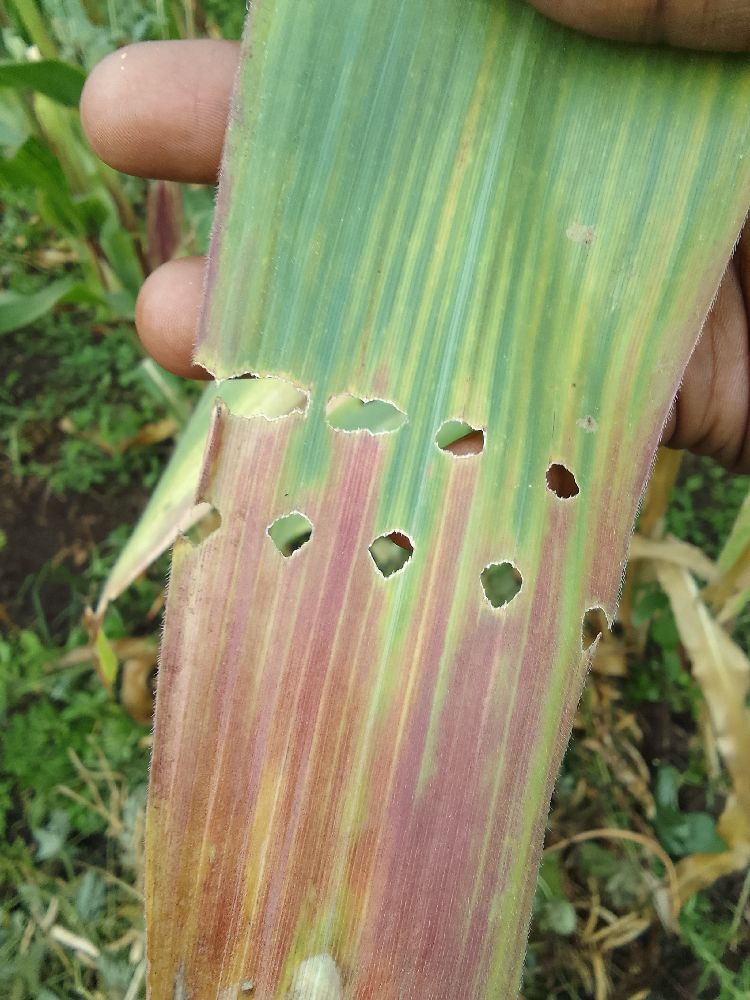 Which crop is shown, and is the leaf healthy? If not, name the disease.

maize, maize lethal necrosis
